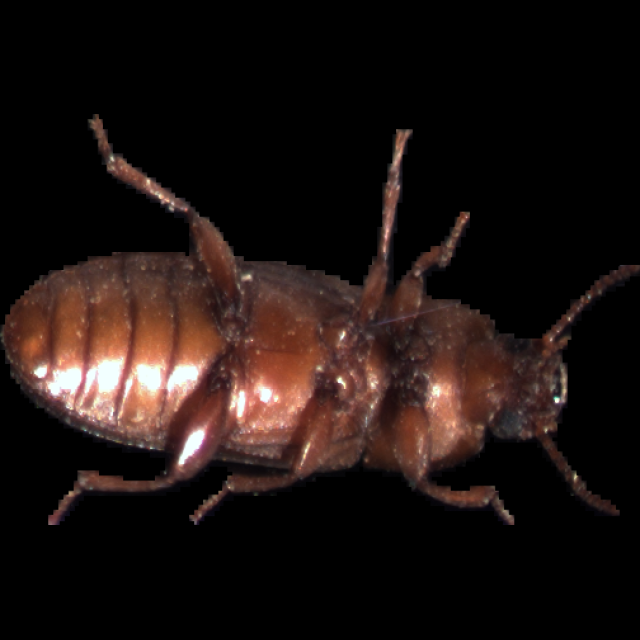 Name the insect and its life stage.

mealworm beetle
